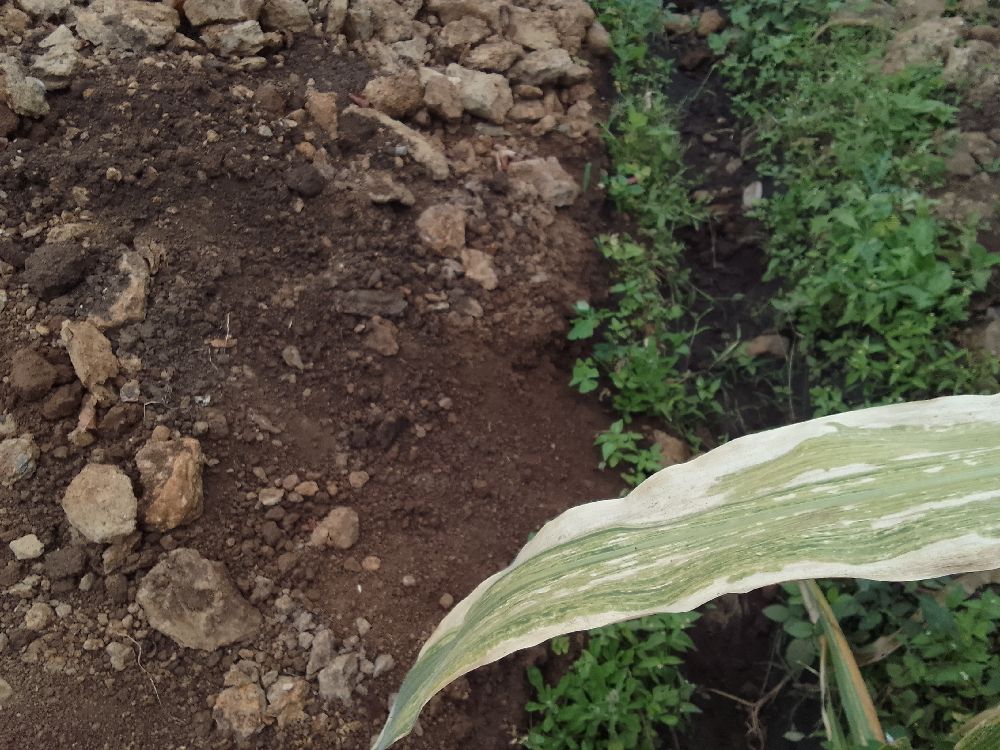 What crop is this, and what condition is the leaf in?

maize, maize lethal necrosis
